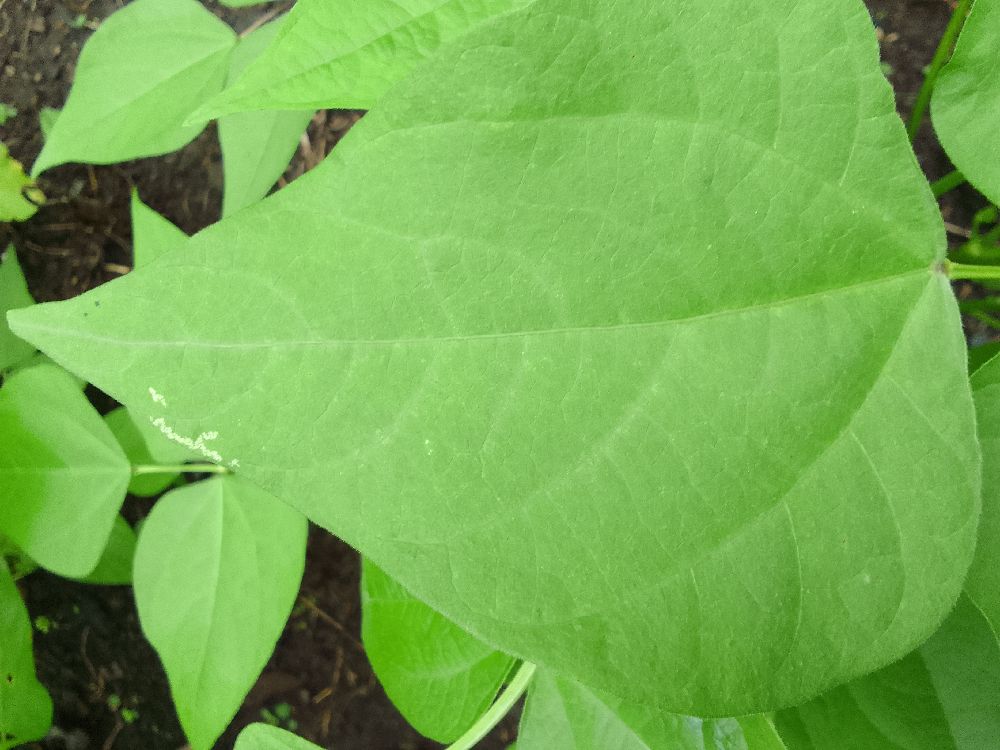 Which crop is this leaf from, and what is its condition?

common bean, healthy
